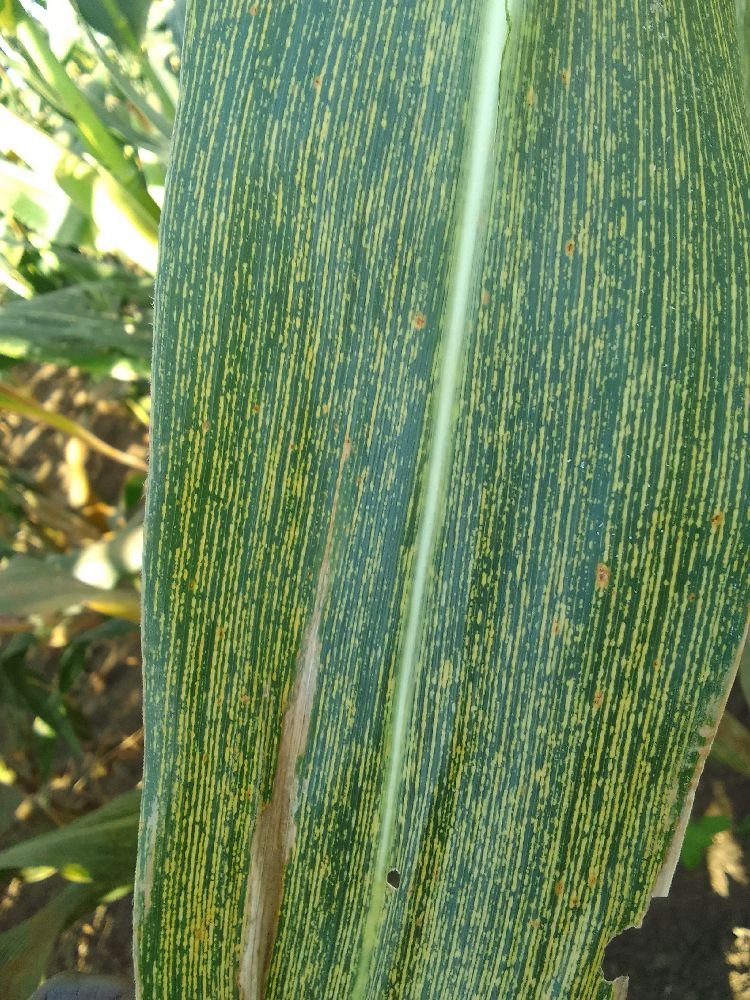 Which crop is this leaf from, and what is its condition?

maize, maize streak virus
